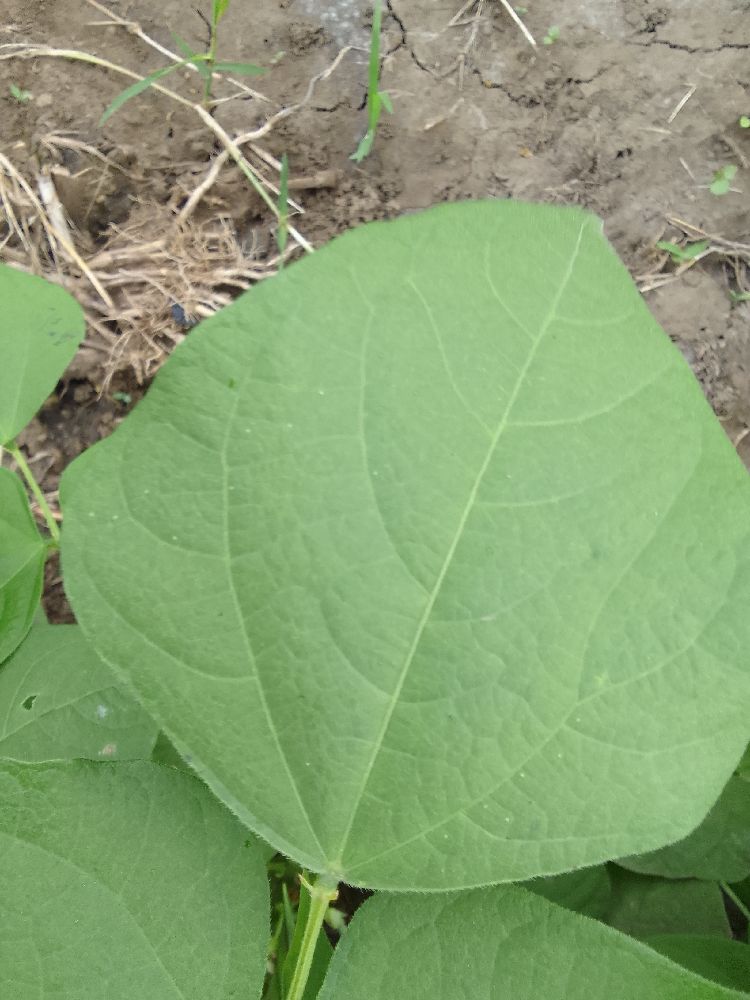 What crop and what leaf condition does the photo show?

common bean, healthy
